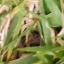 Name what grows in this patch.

grass
